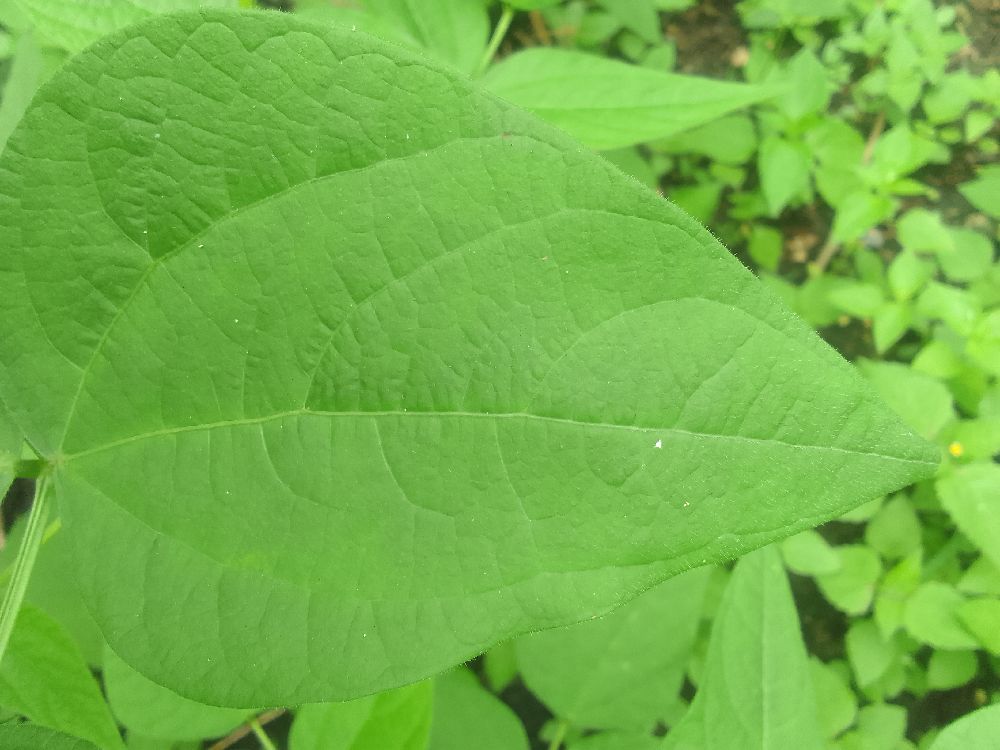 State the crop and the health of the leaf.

common bean, healthy
